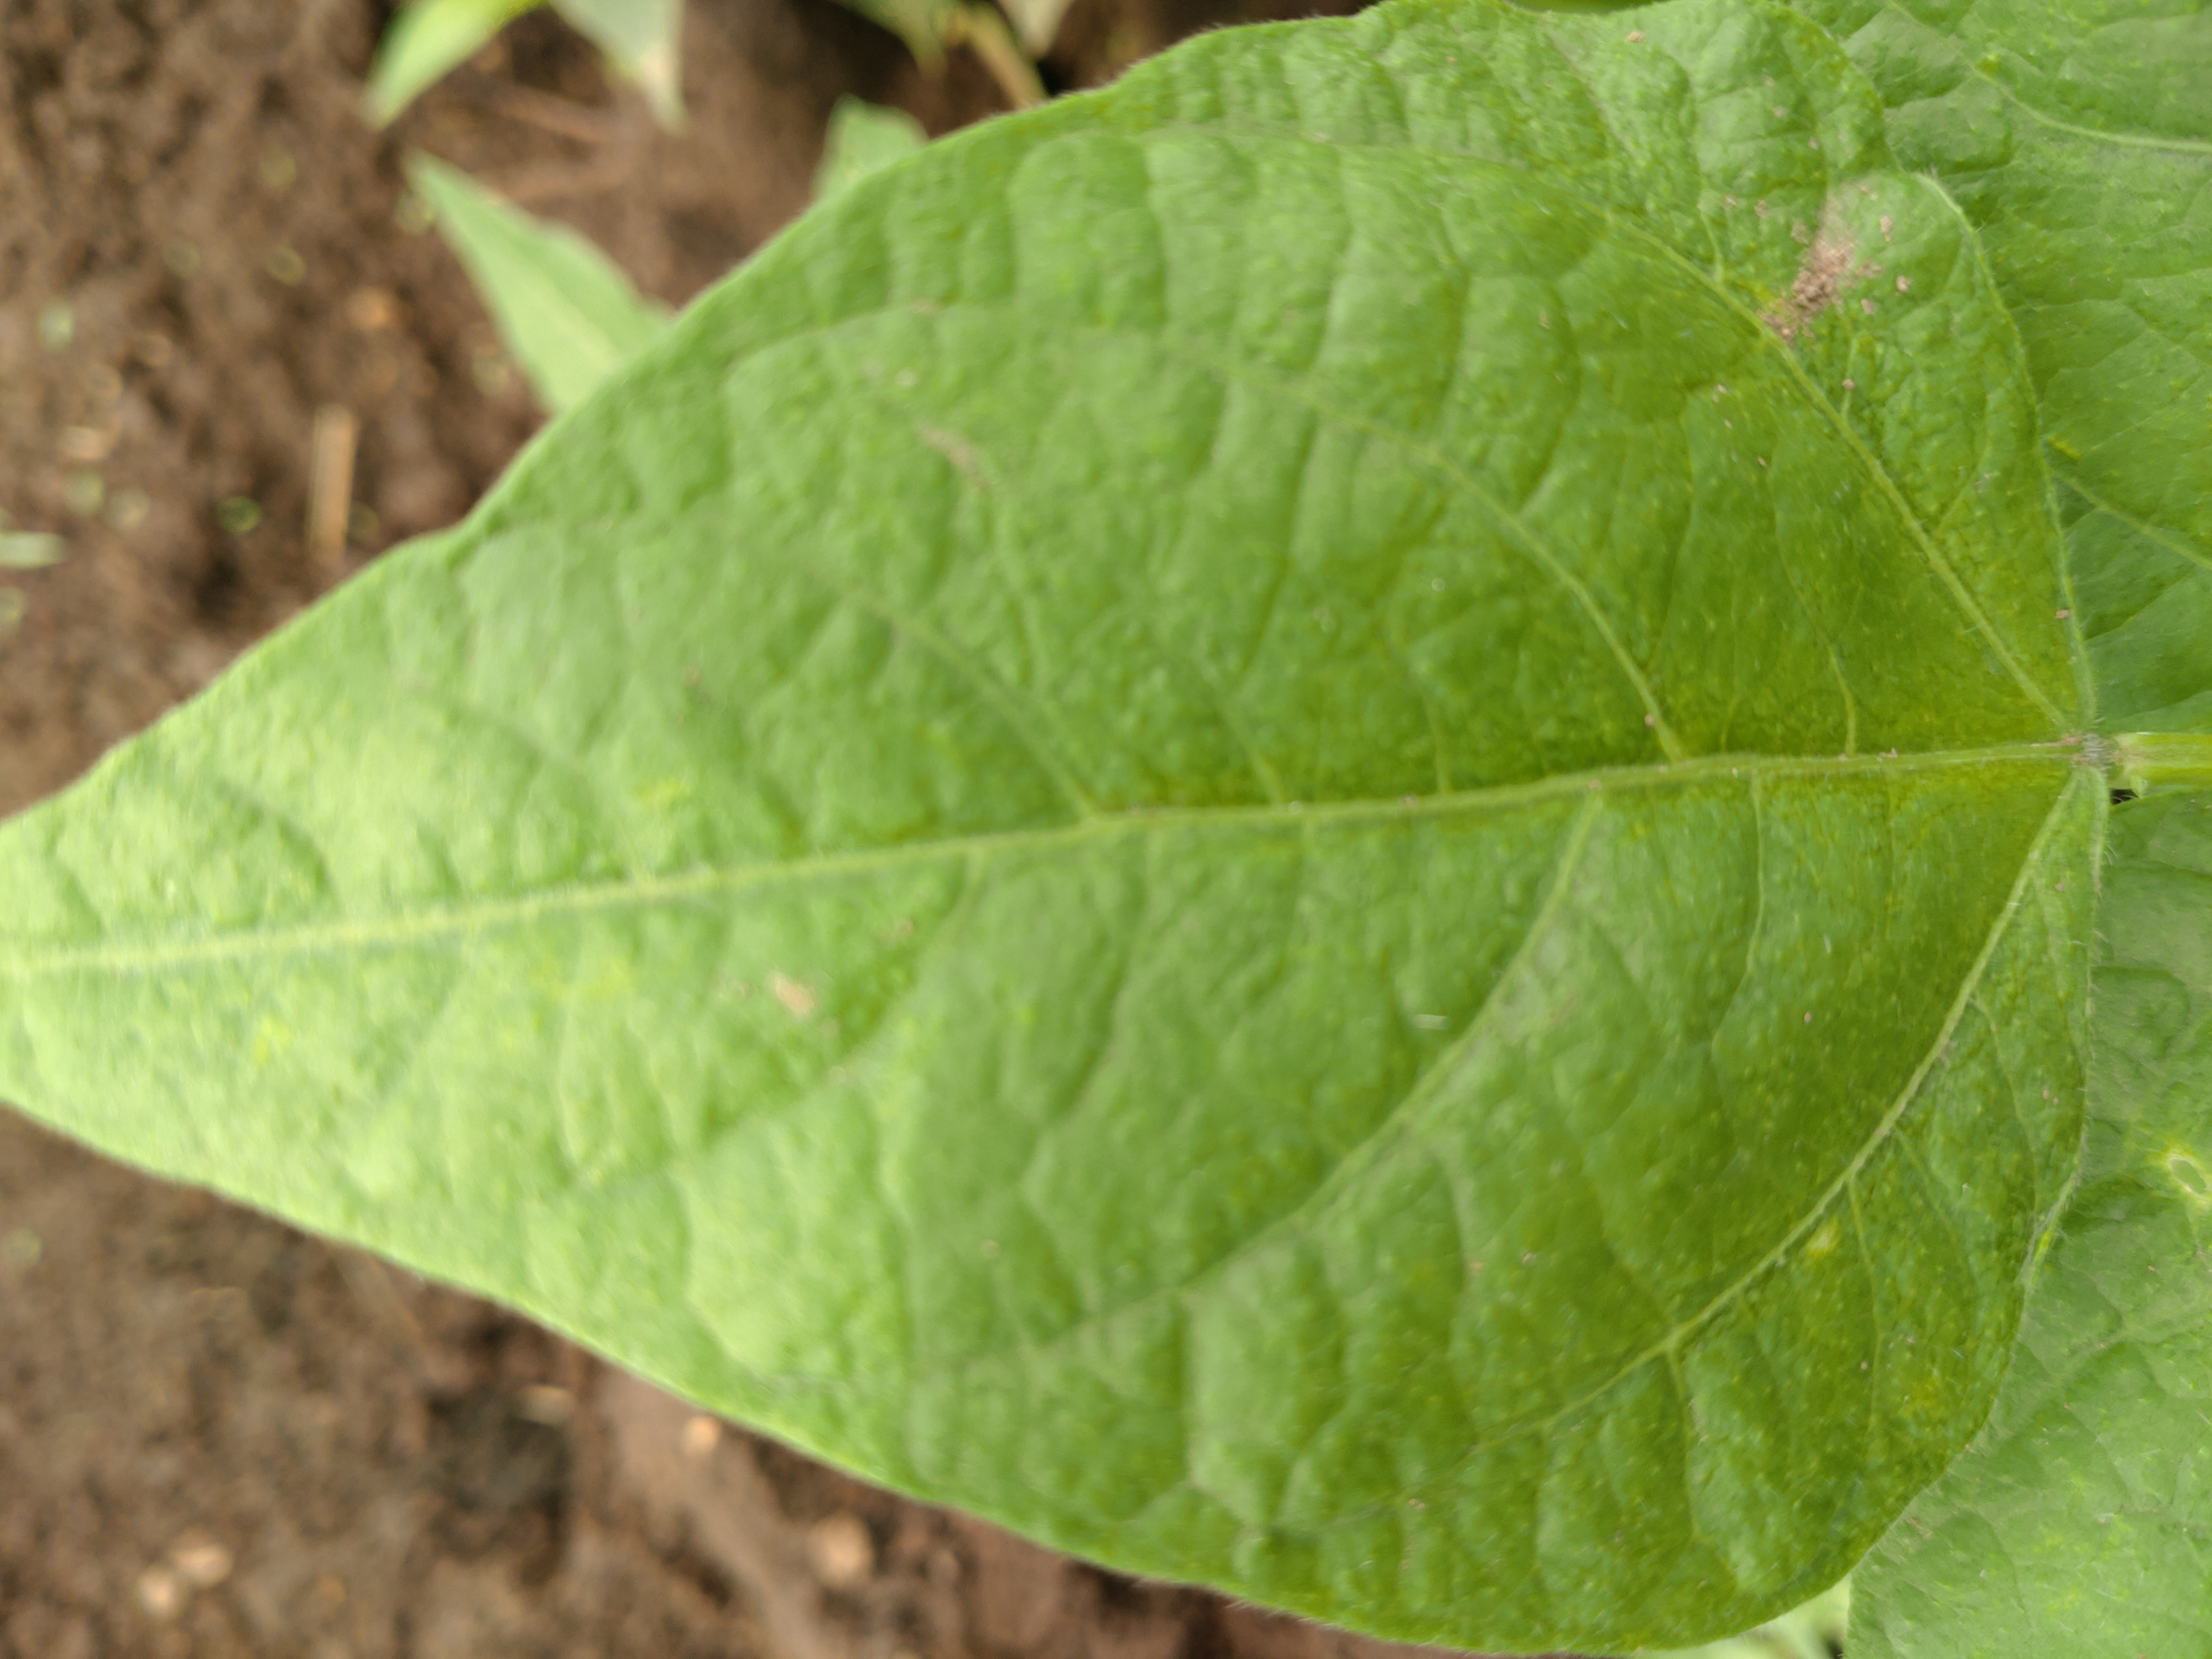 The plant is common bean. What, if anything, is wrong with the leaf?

healthy
